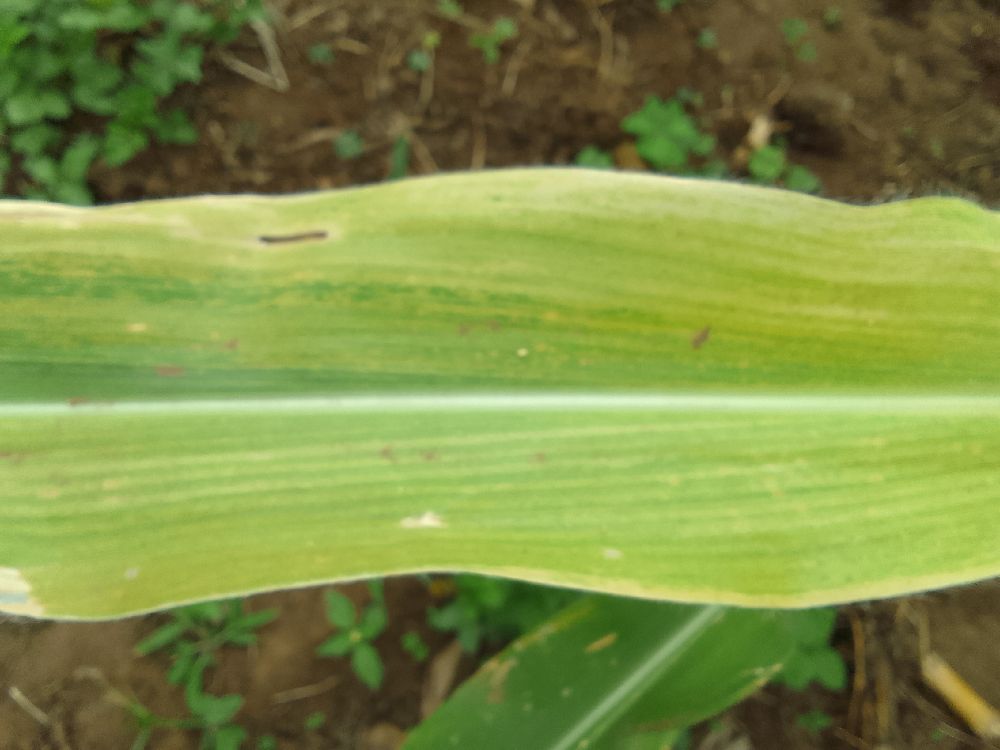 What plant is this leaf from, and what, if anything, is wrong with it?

maize, maize lethal necrosis
